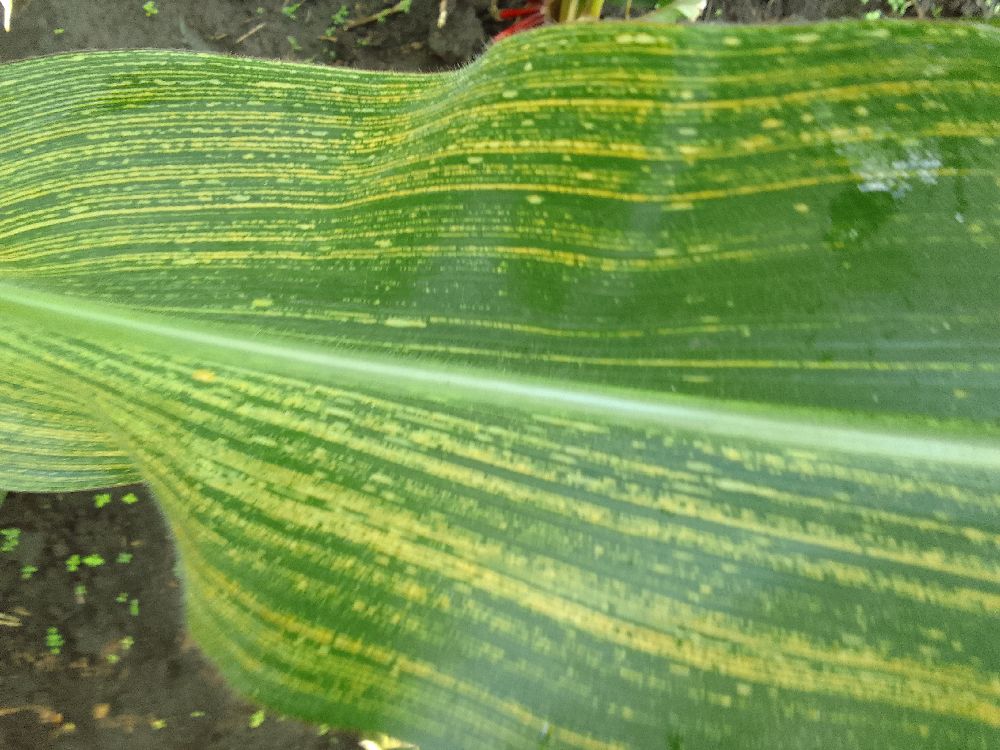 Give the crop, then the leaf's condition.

maize, maize streak virus
